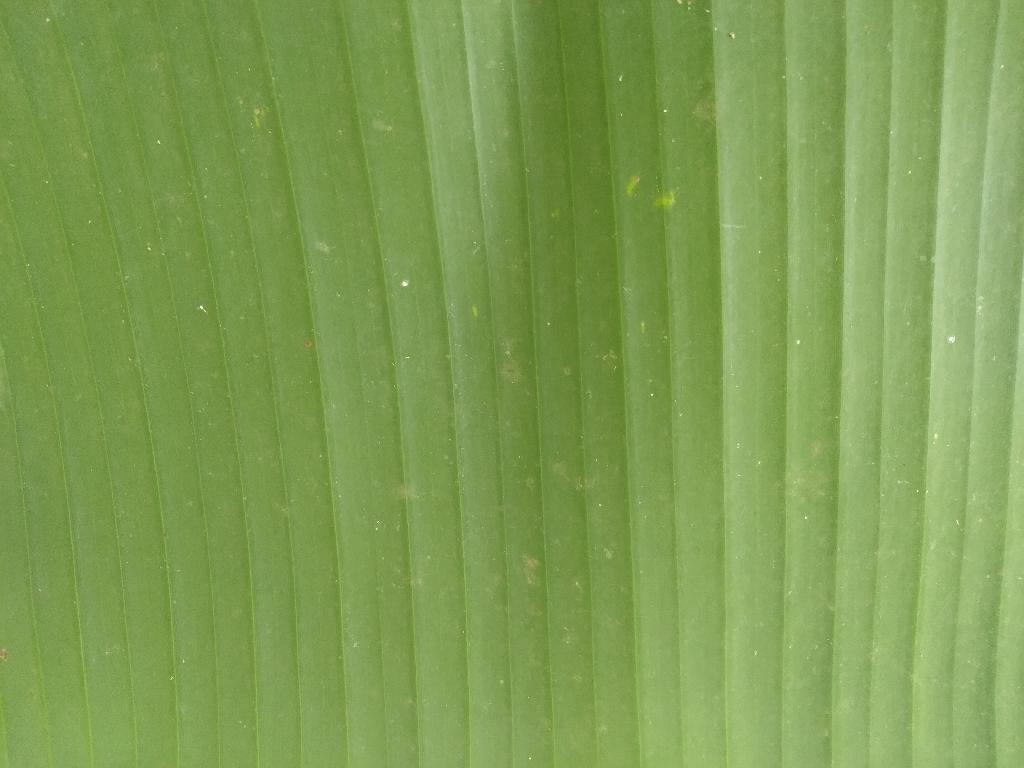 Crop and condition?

banana, healthy
